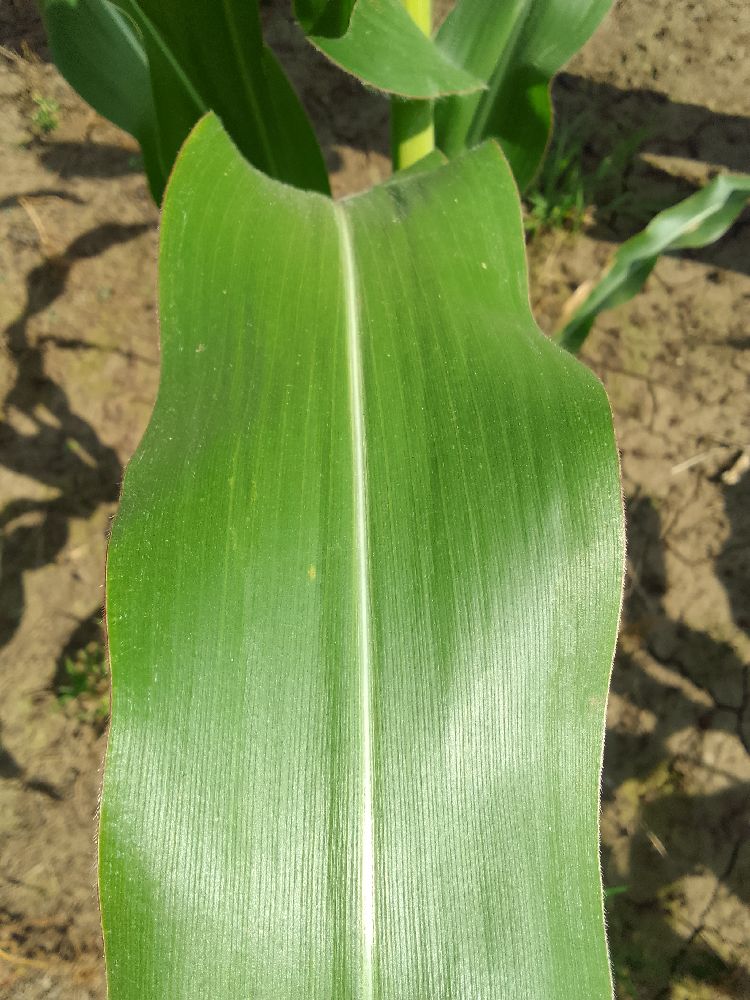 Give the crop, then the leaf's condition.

maize, healthy
